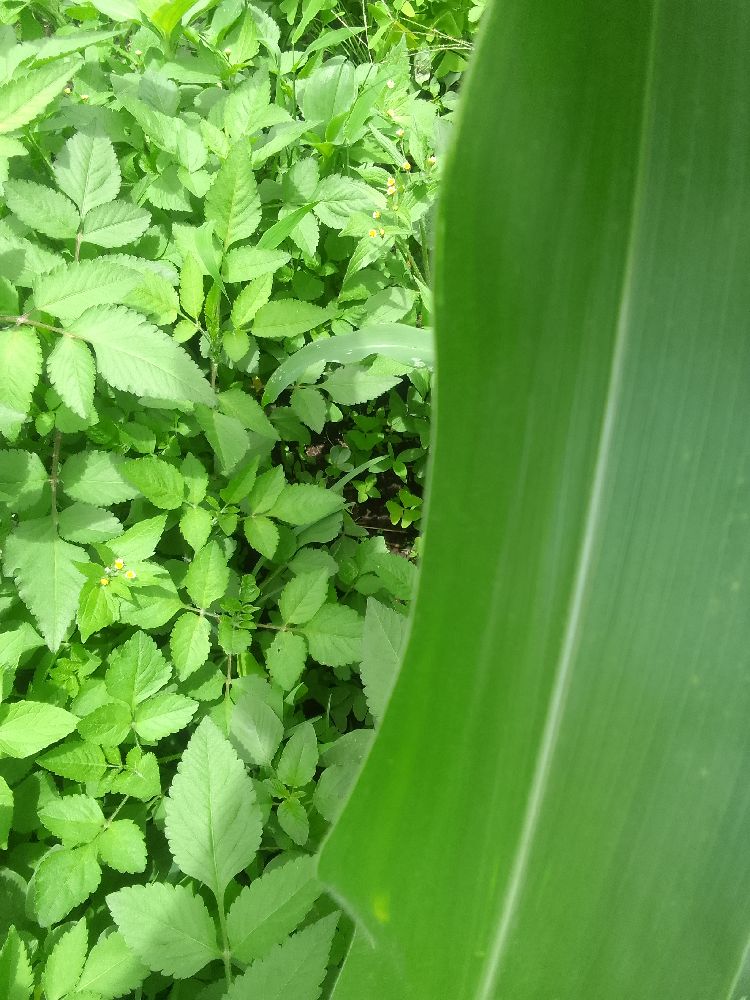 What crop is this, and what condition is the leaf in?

maize, healthy
